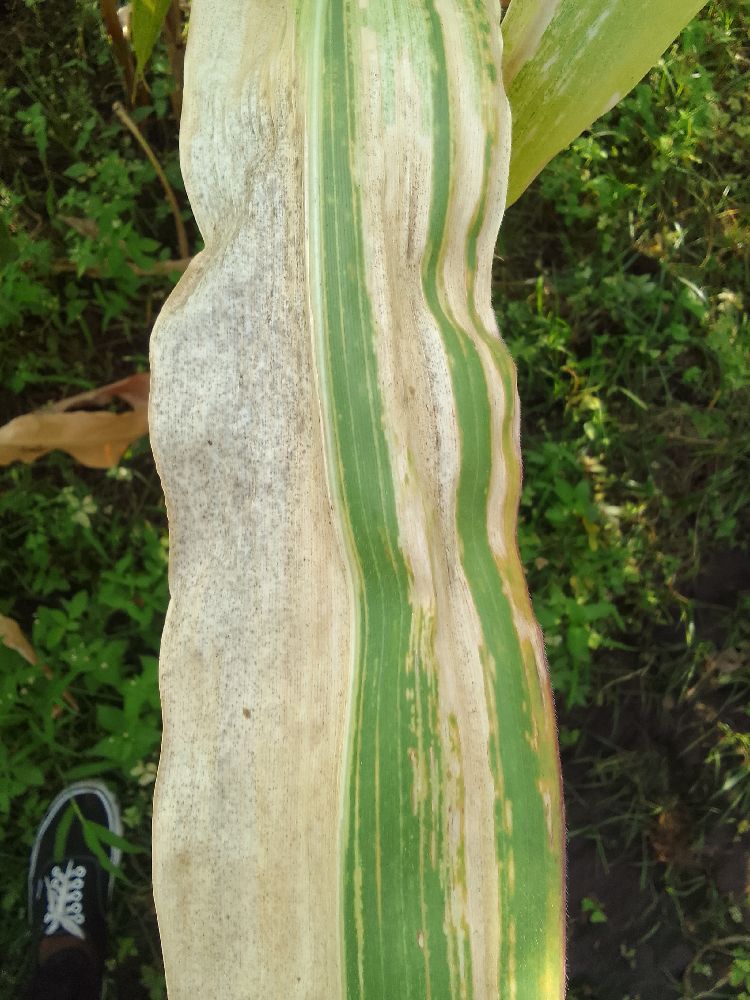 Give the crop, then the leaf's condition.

maize, maize lethal necrosis
